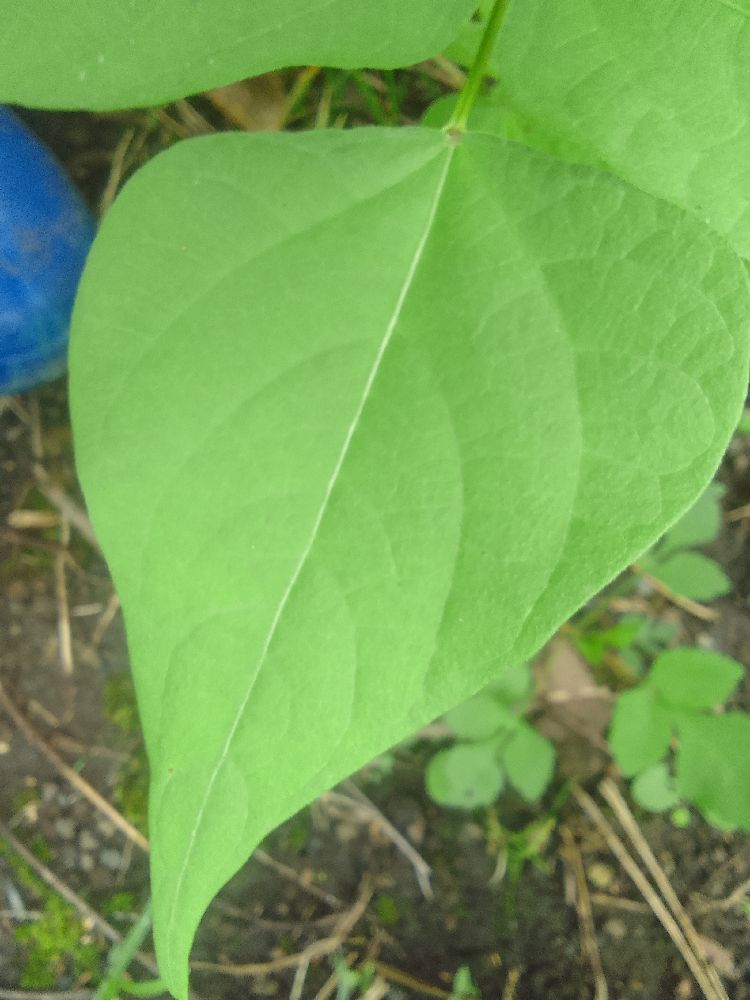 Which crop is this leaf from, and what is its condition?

common bean, healthy
